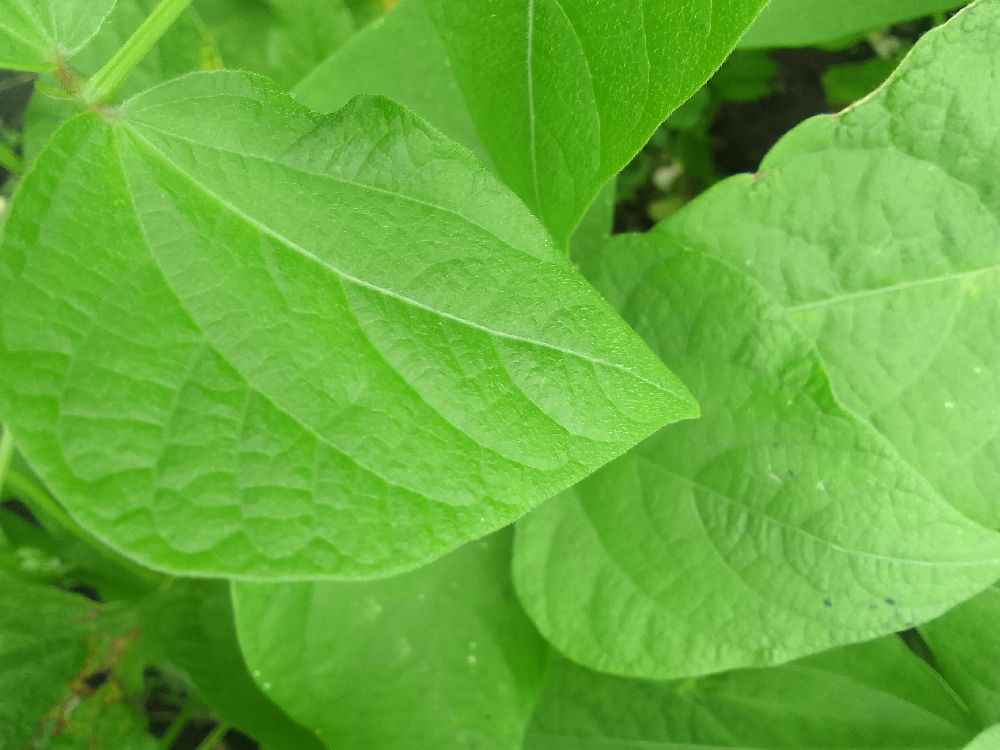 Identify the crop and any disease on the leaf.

common bean, healthy
